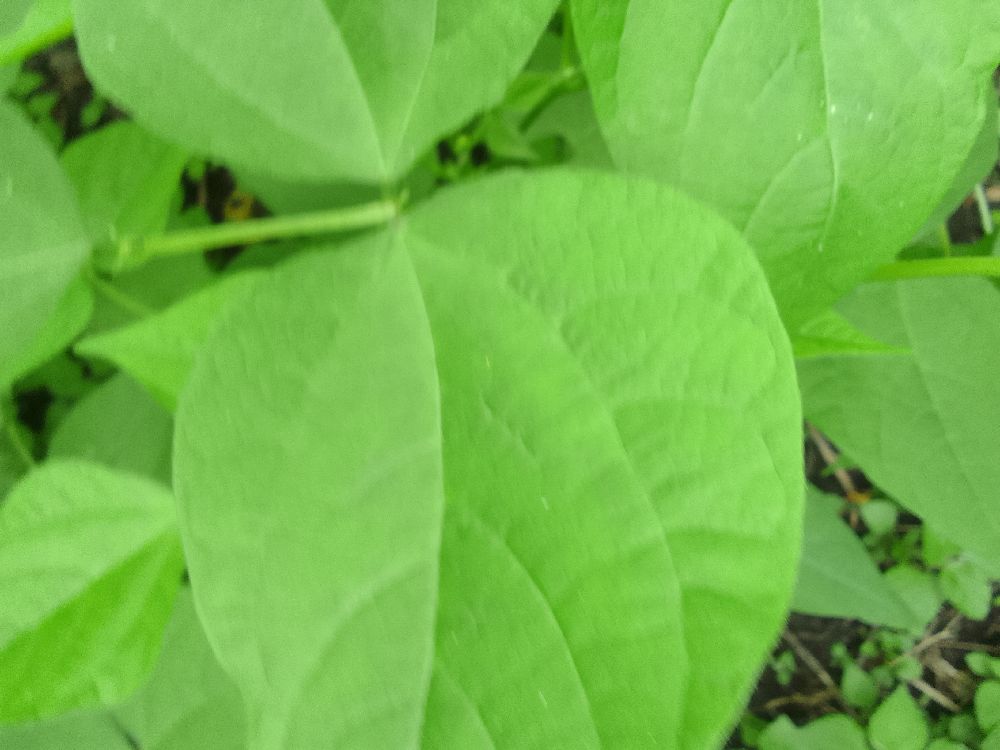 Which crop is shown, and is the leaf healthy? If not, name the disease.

common bean, healthy
